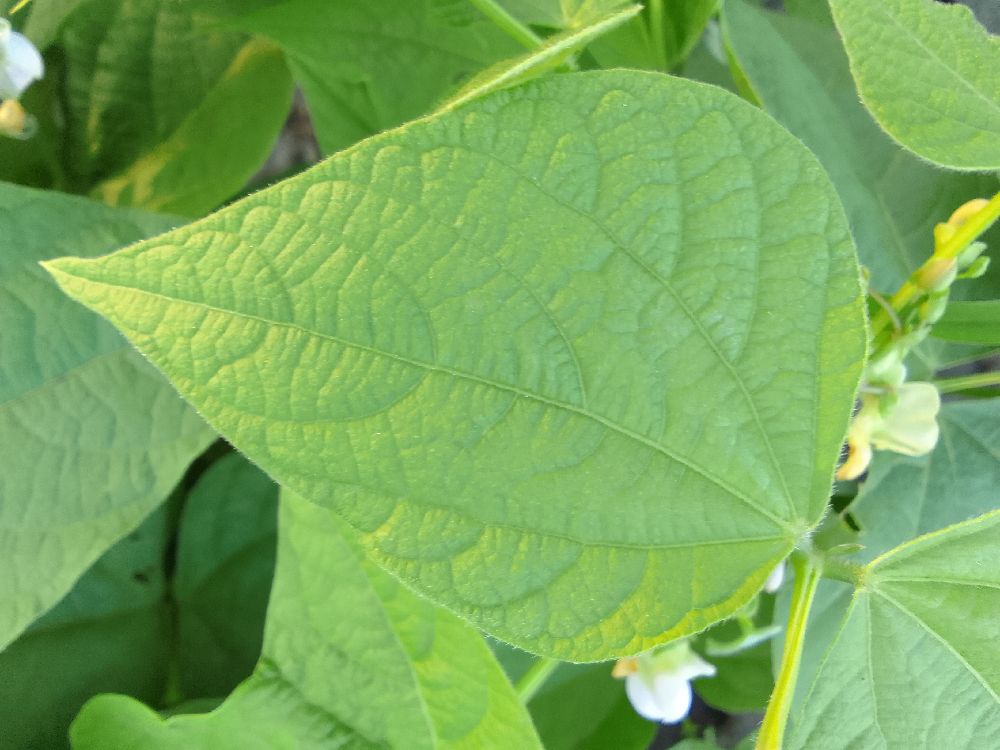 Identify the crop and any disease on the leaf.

common bean, healthy
